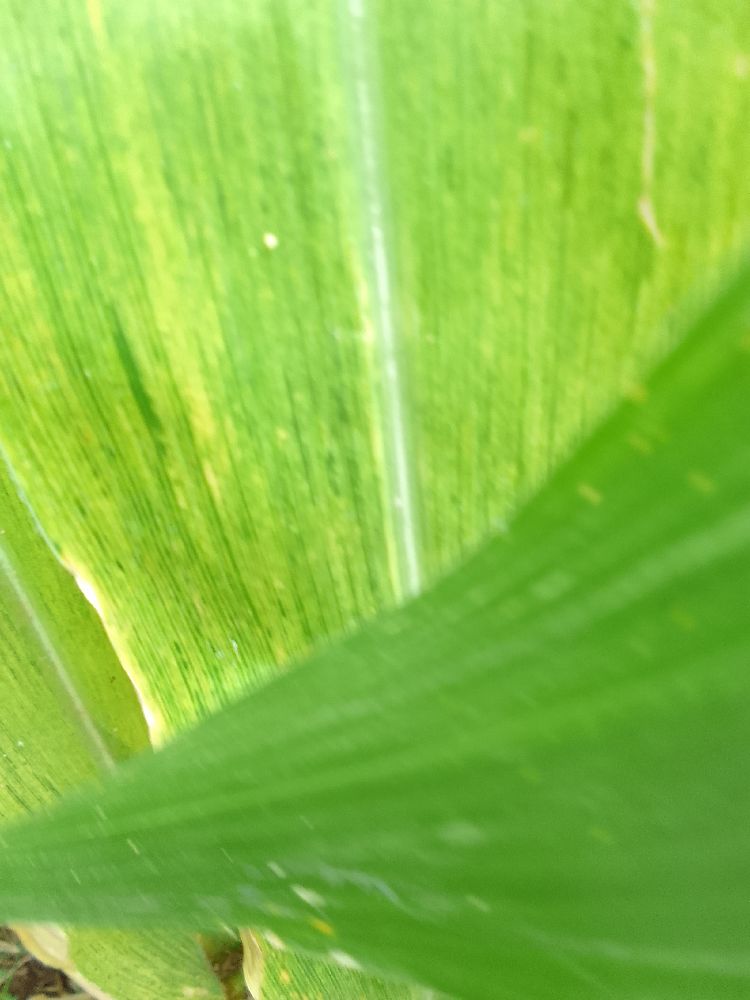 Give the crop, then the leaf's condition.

maize, maize lethal necrosis
